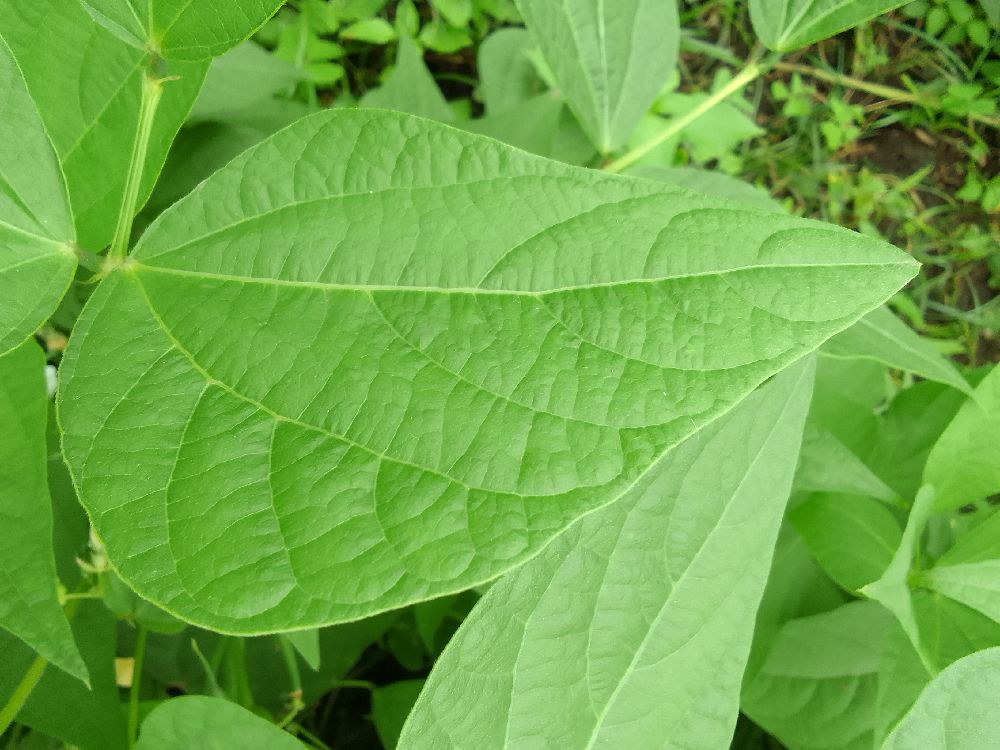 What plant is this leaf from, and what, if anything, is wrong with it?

common bean, healthy
